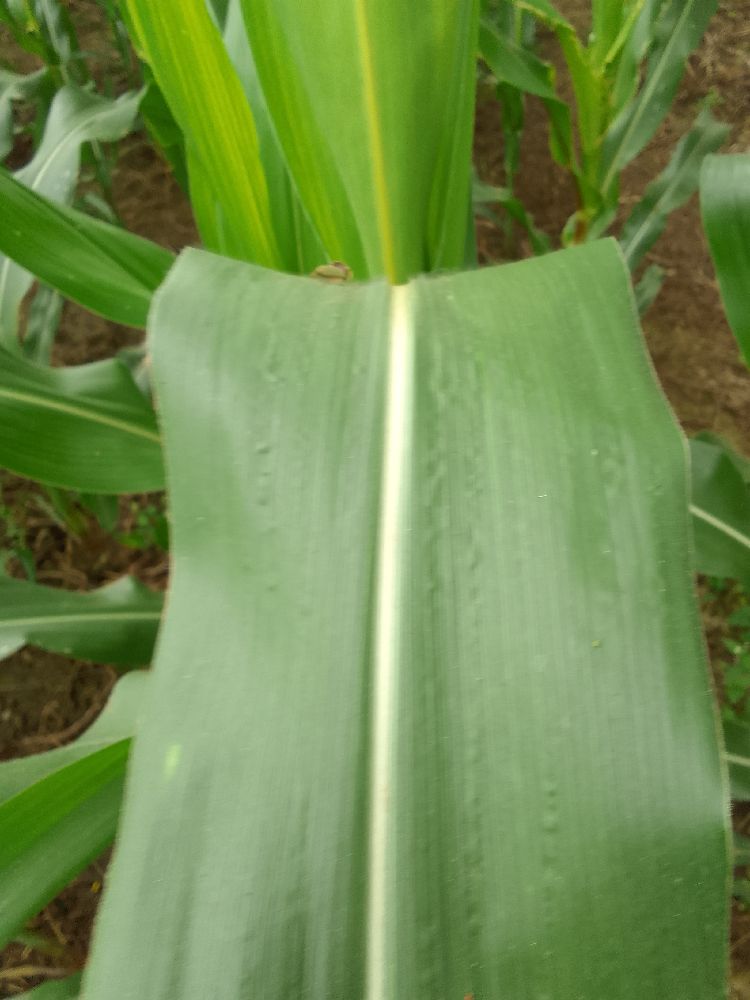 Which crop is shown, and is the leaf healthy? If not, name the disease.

maize, healthy
